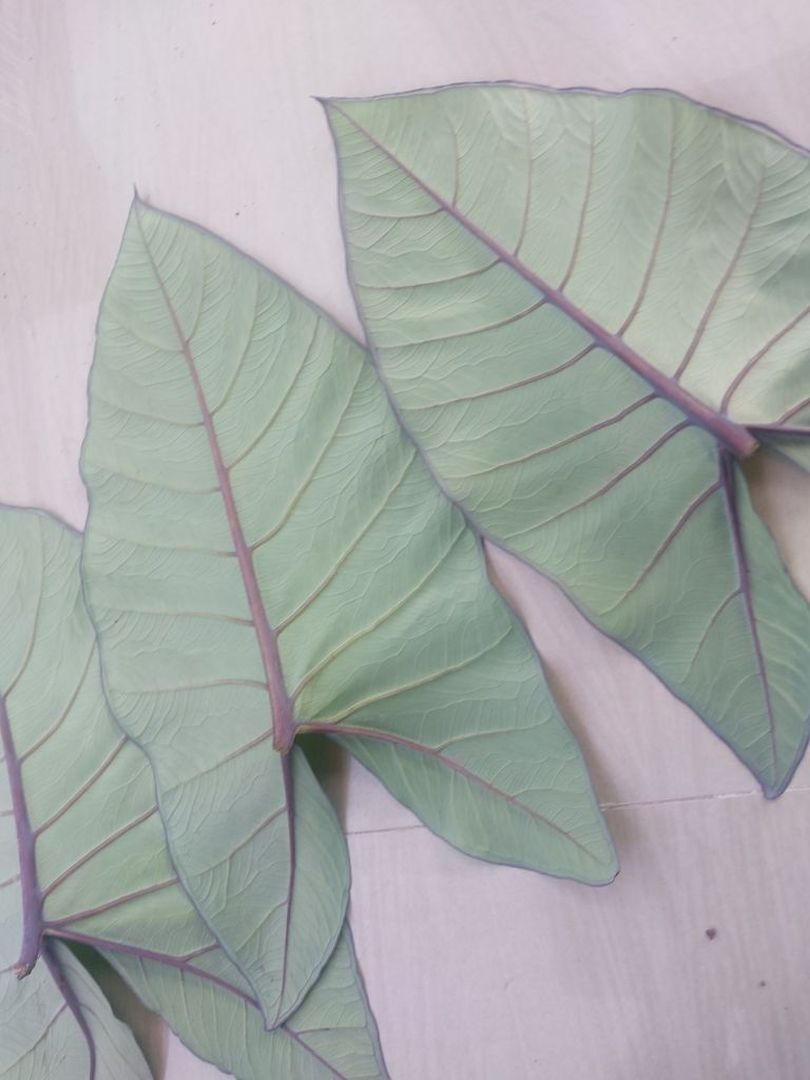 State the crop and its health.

taro, healthy
